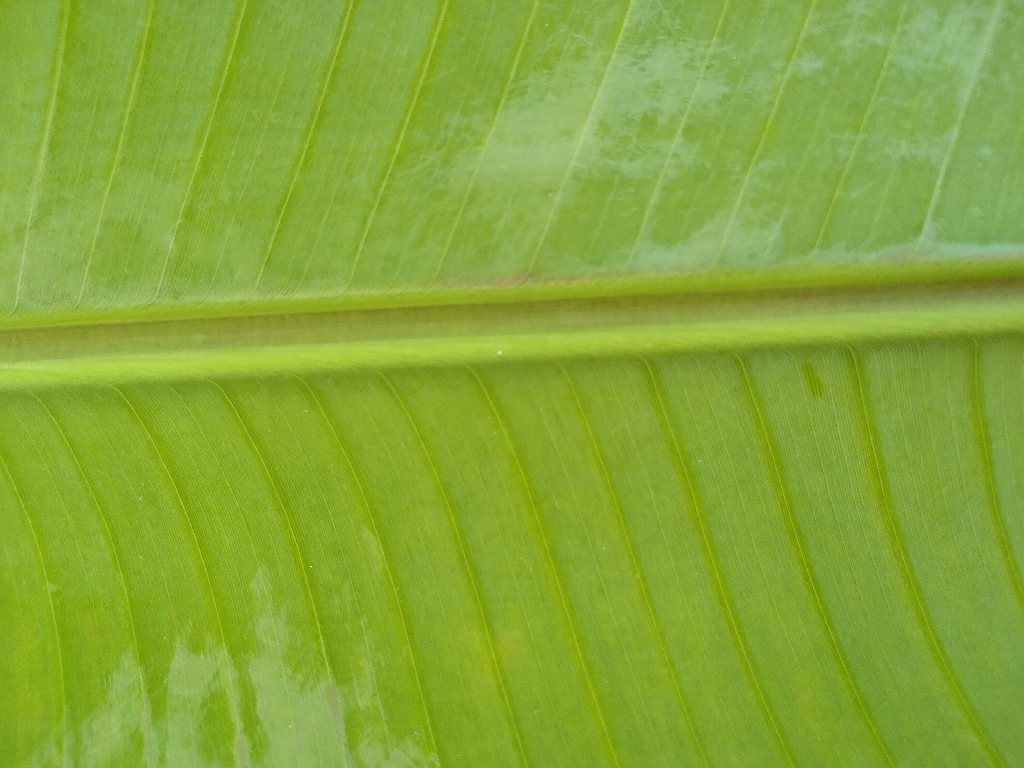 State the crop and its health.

banana, healthy
